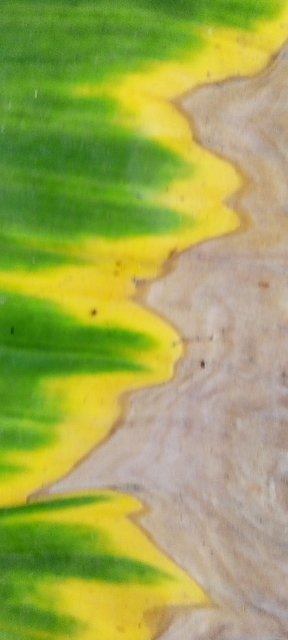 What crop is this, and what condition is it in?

banana, fusarium wilt race 1
